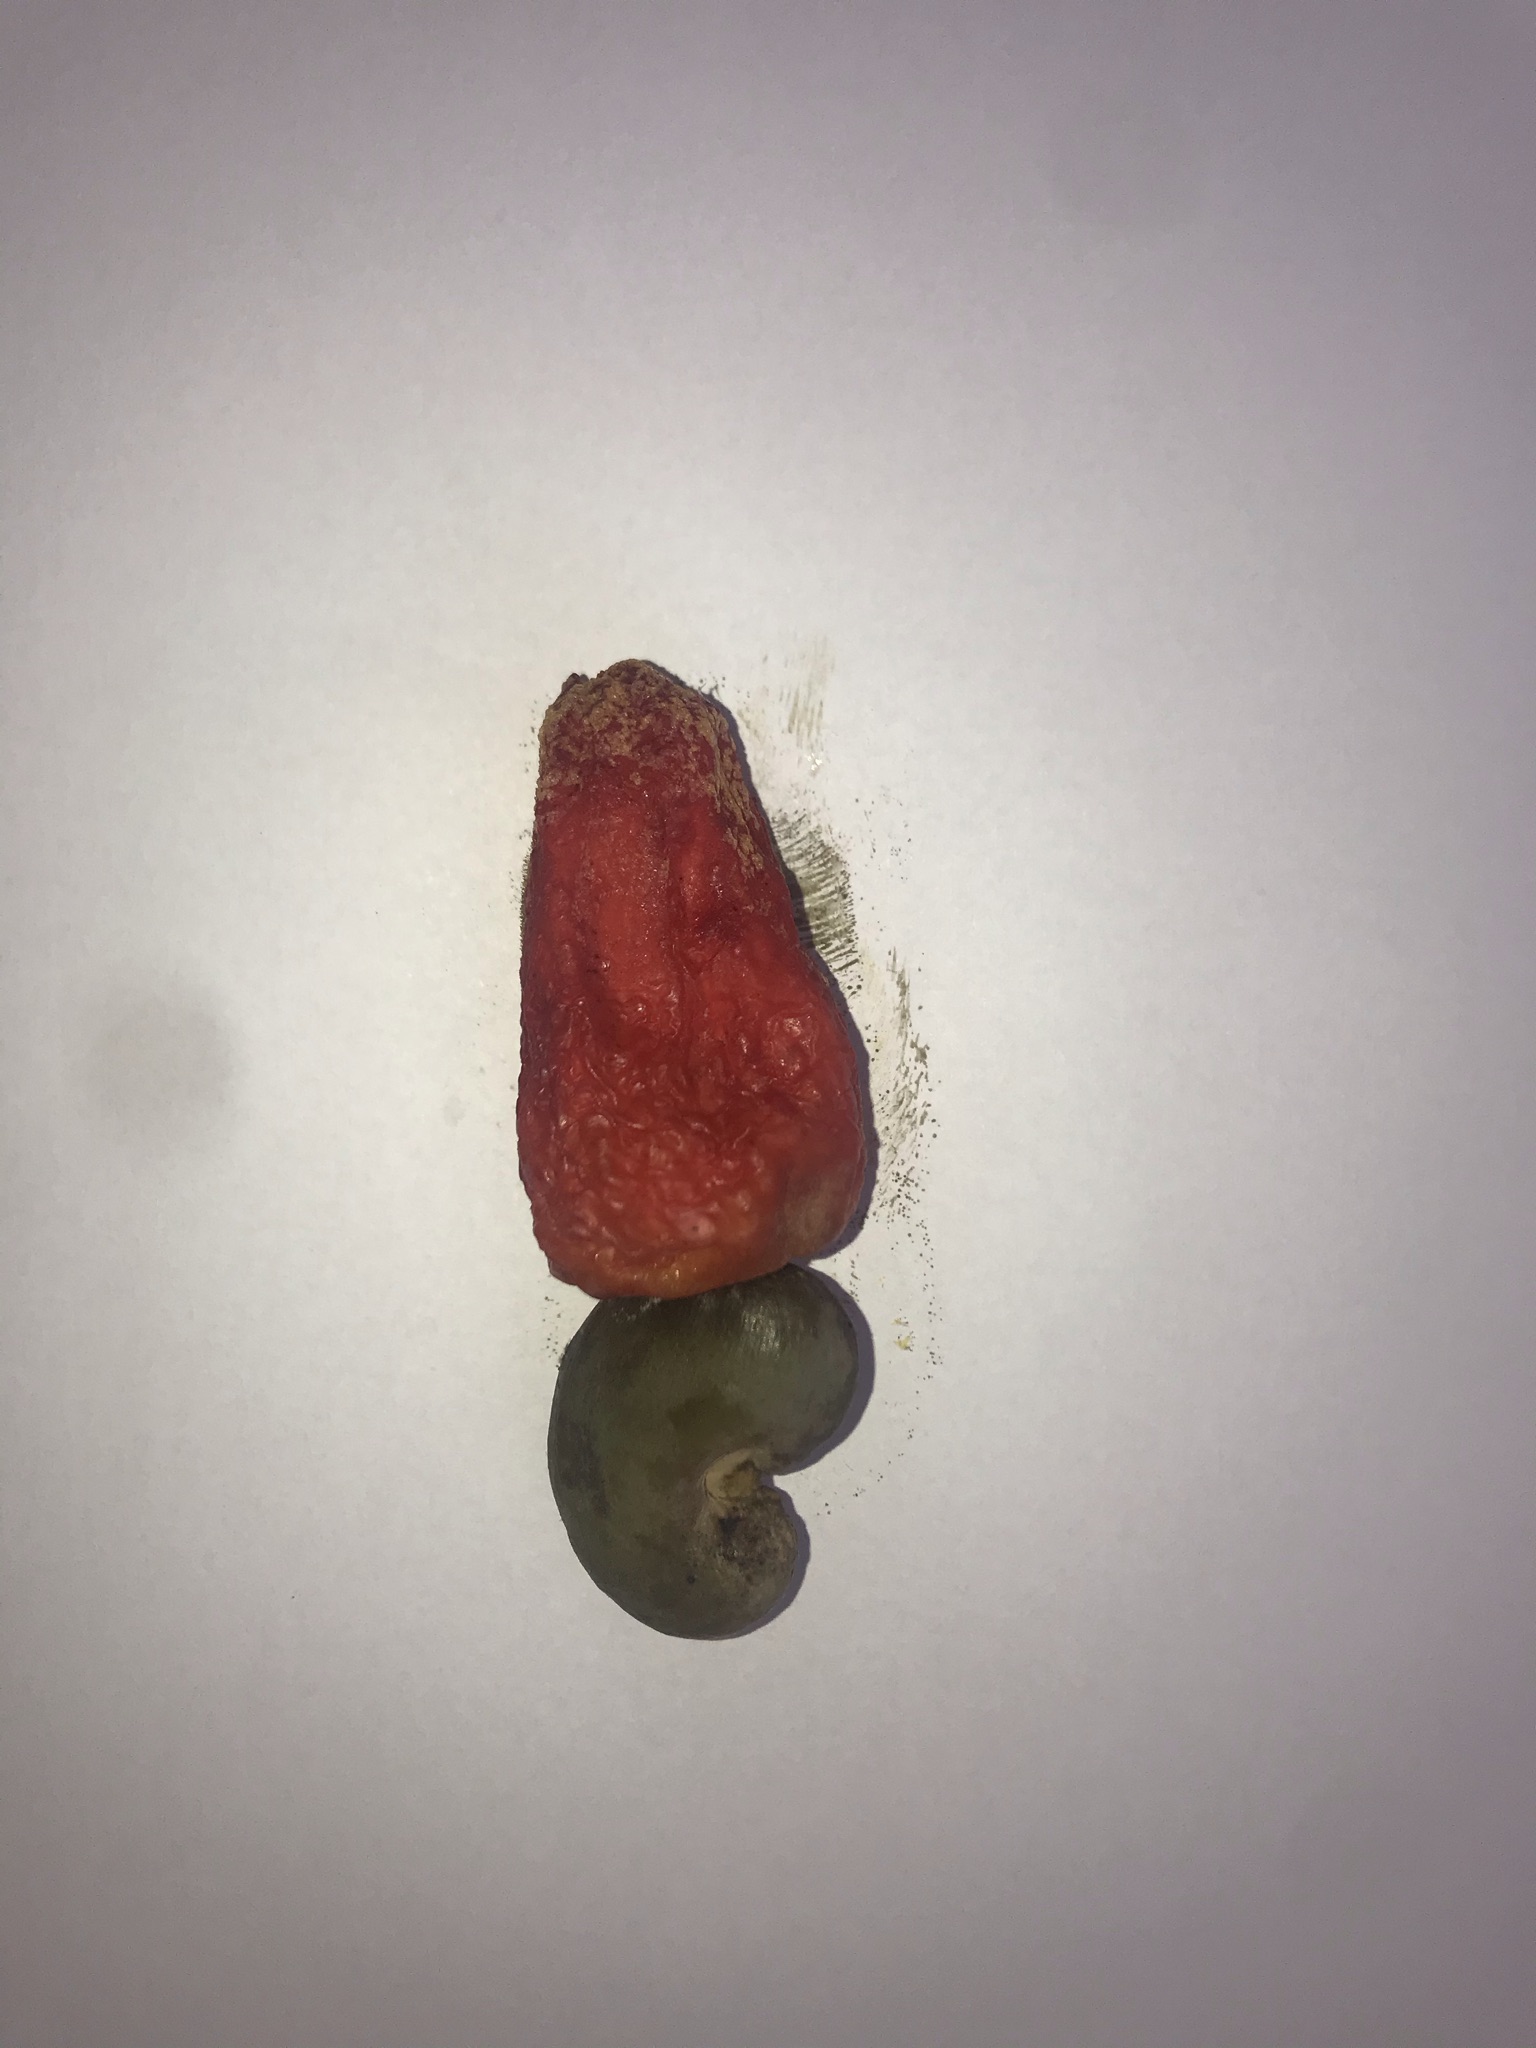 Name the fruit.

caju vermelho
